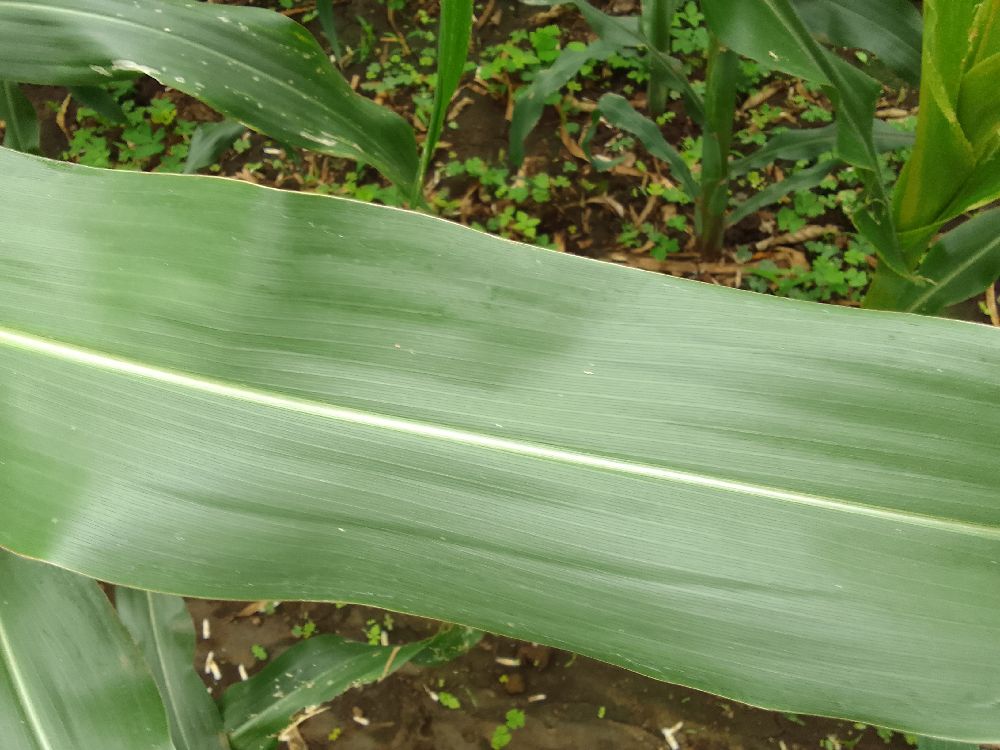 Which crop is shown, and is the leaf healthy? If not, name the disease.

maize, healthy
